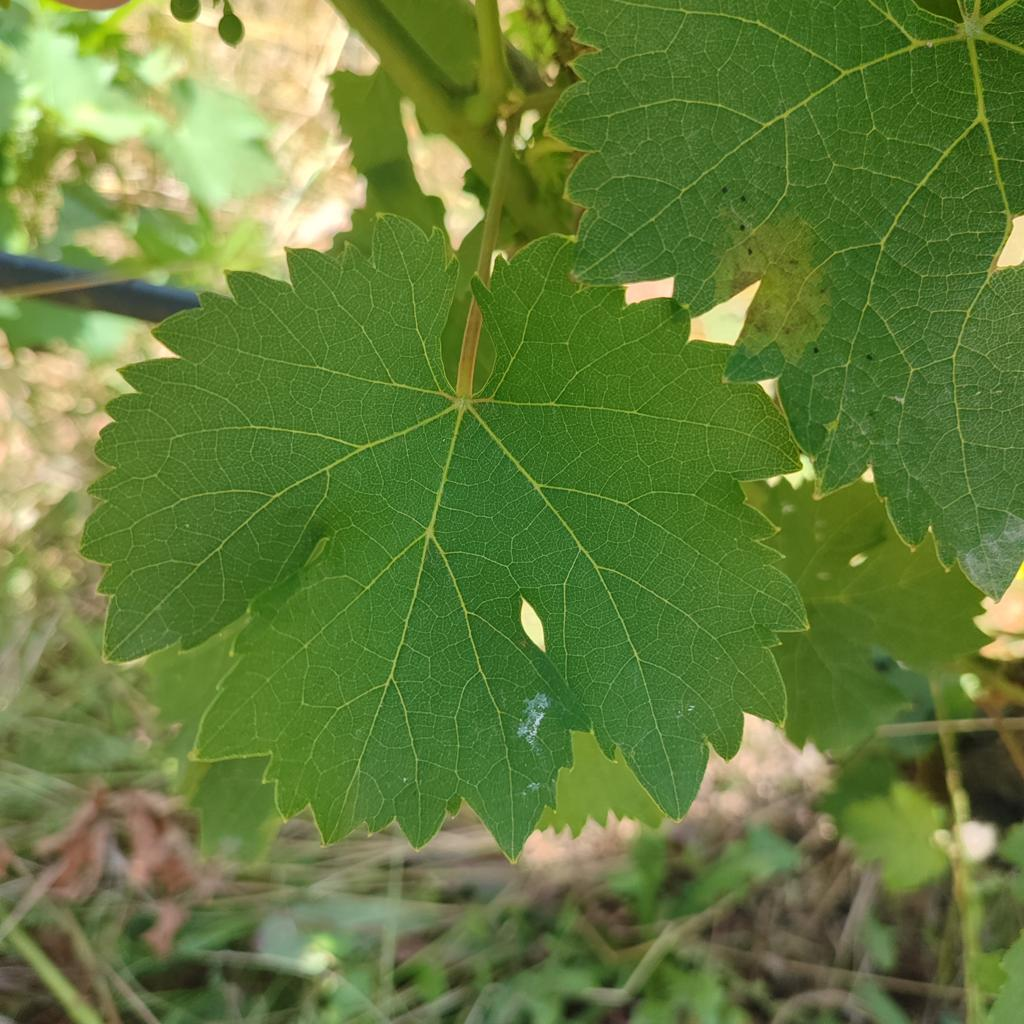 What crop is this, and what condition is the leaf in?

grapevine, healthy
